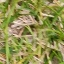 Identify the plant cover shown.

grass
